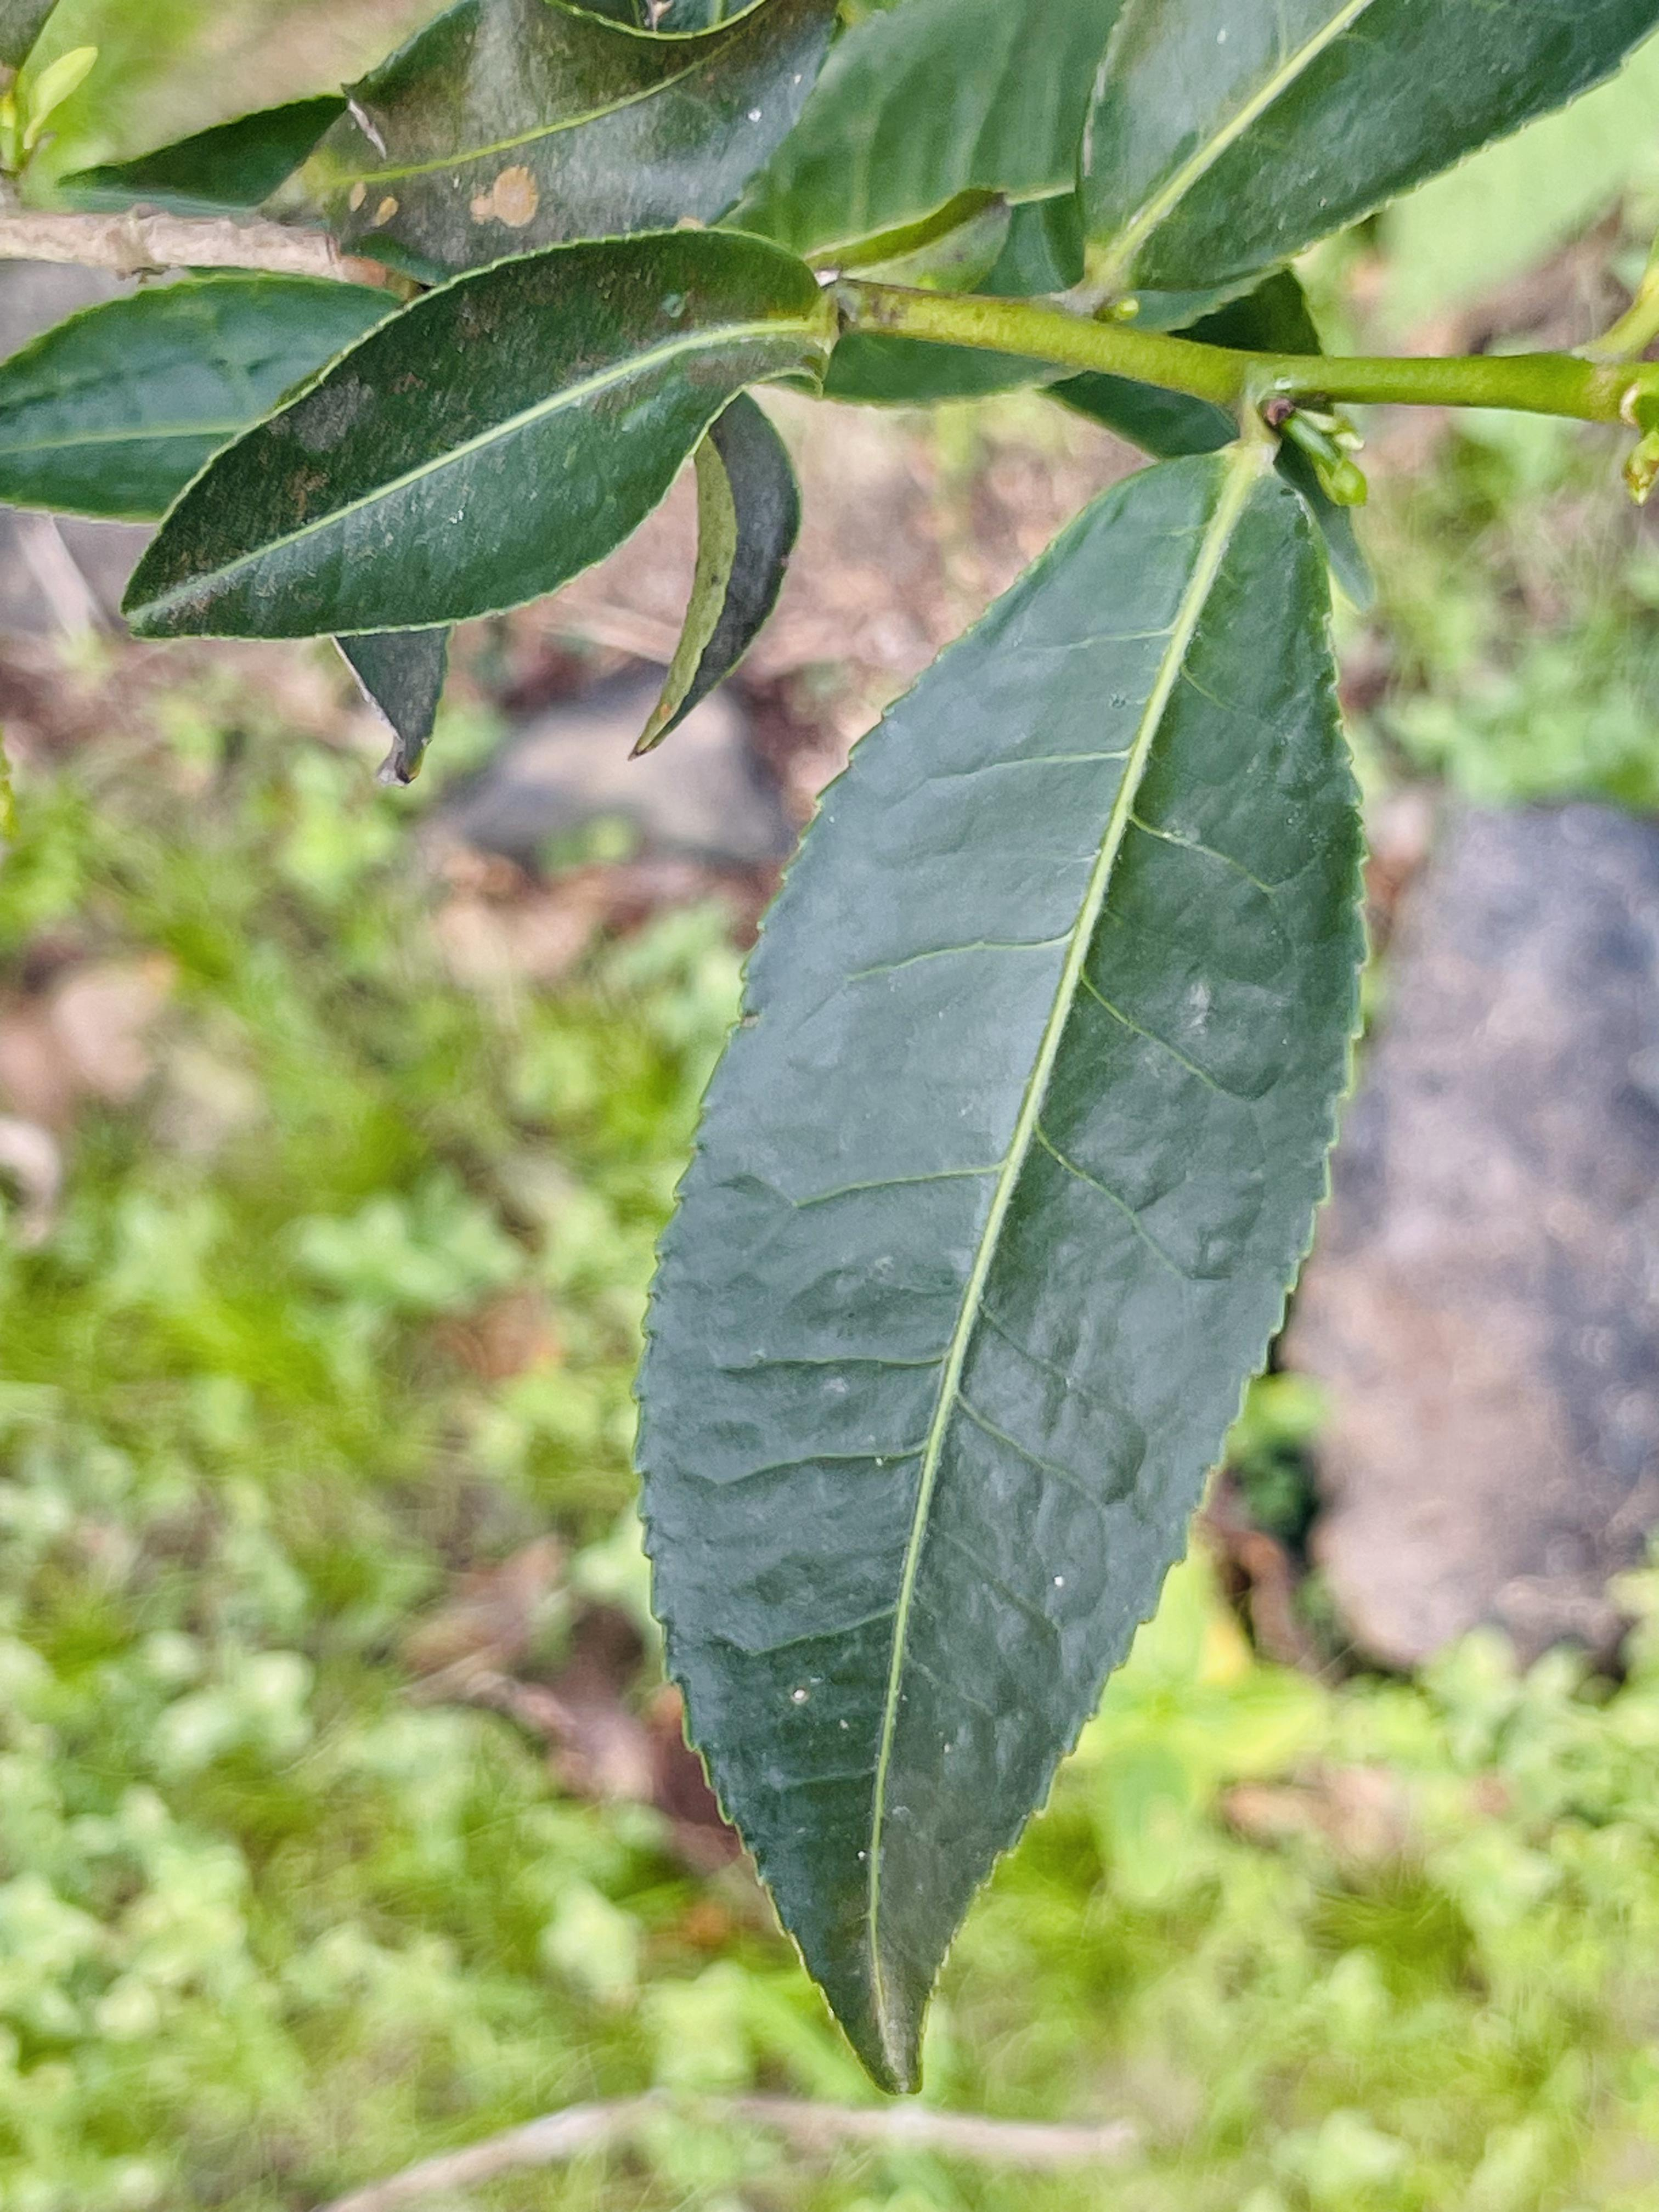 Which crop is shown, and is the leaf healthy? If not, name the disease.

tea, healthy leaf
